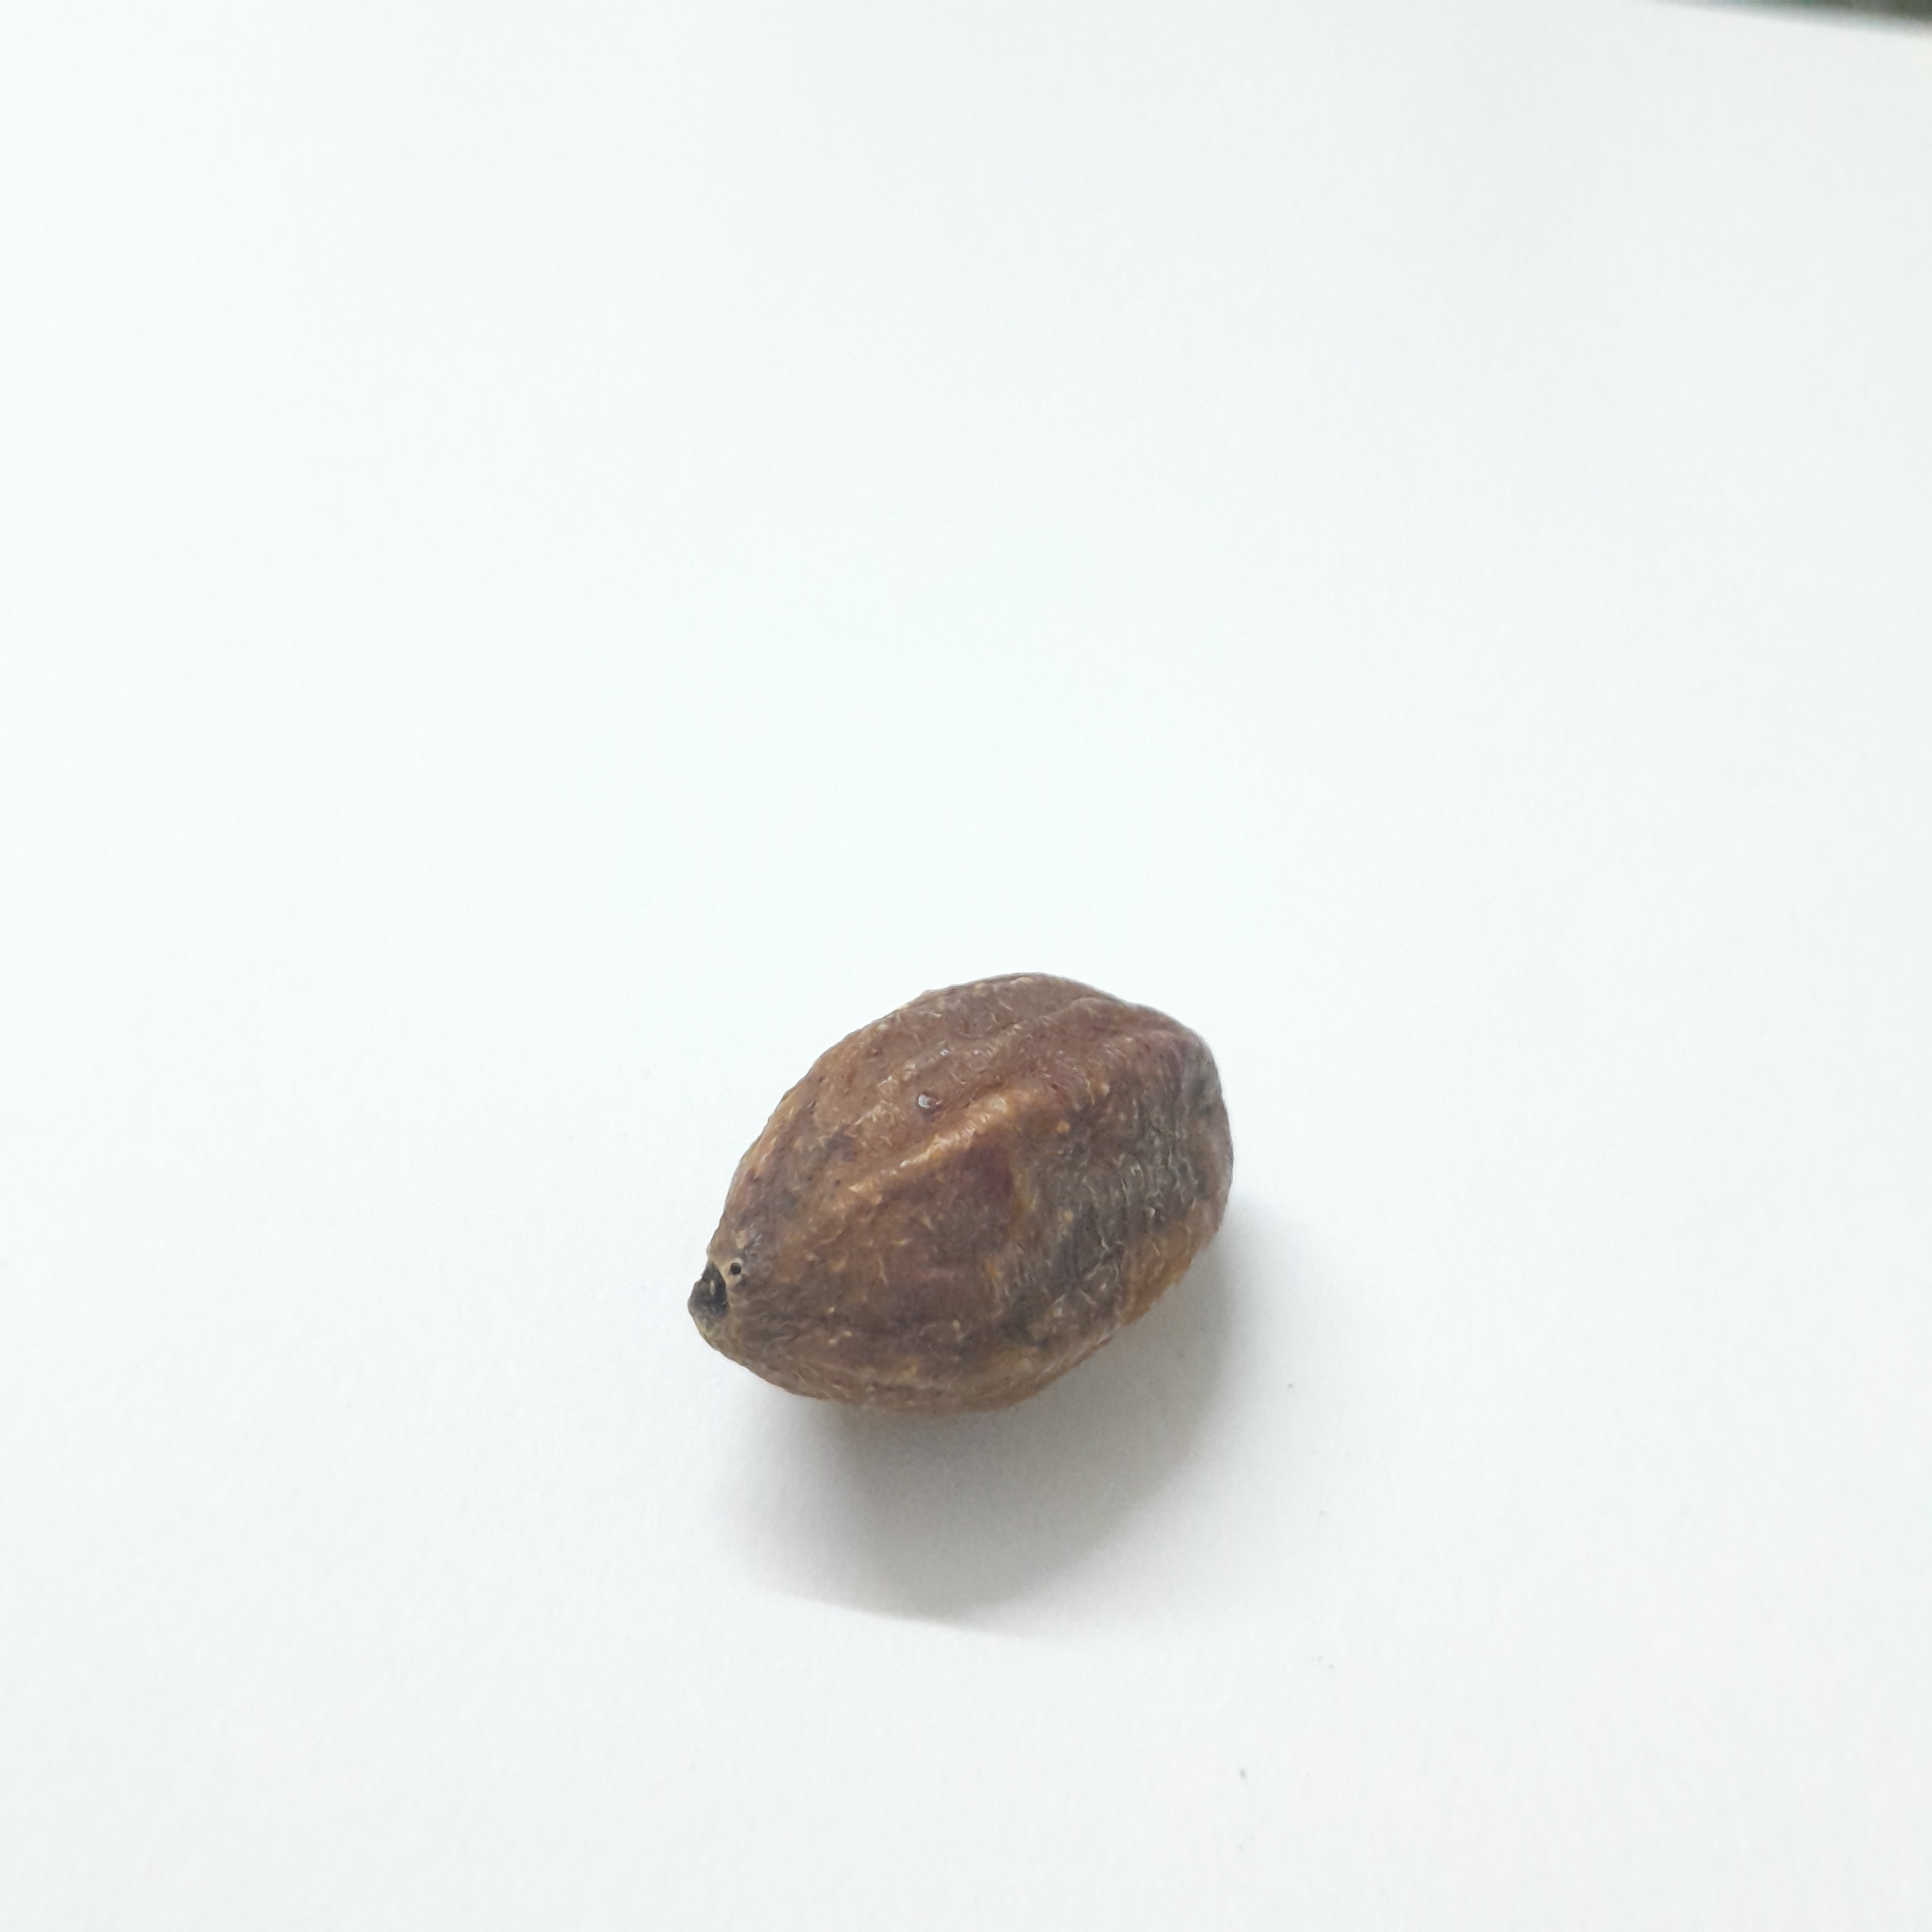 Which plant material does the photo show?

hirdaa
